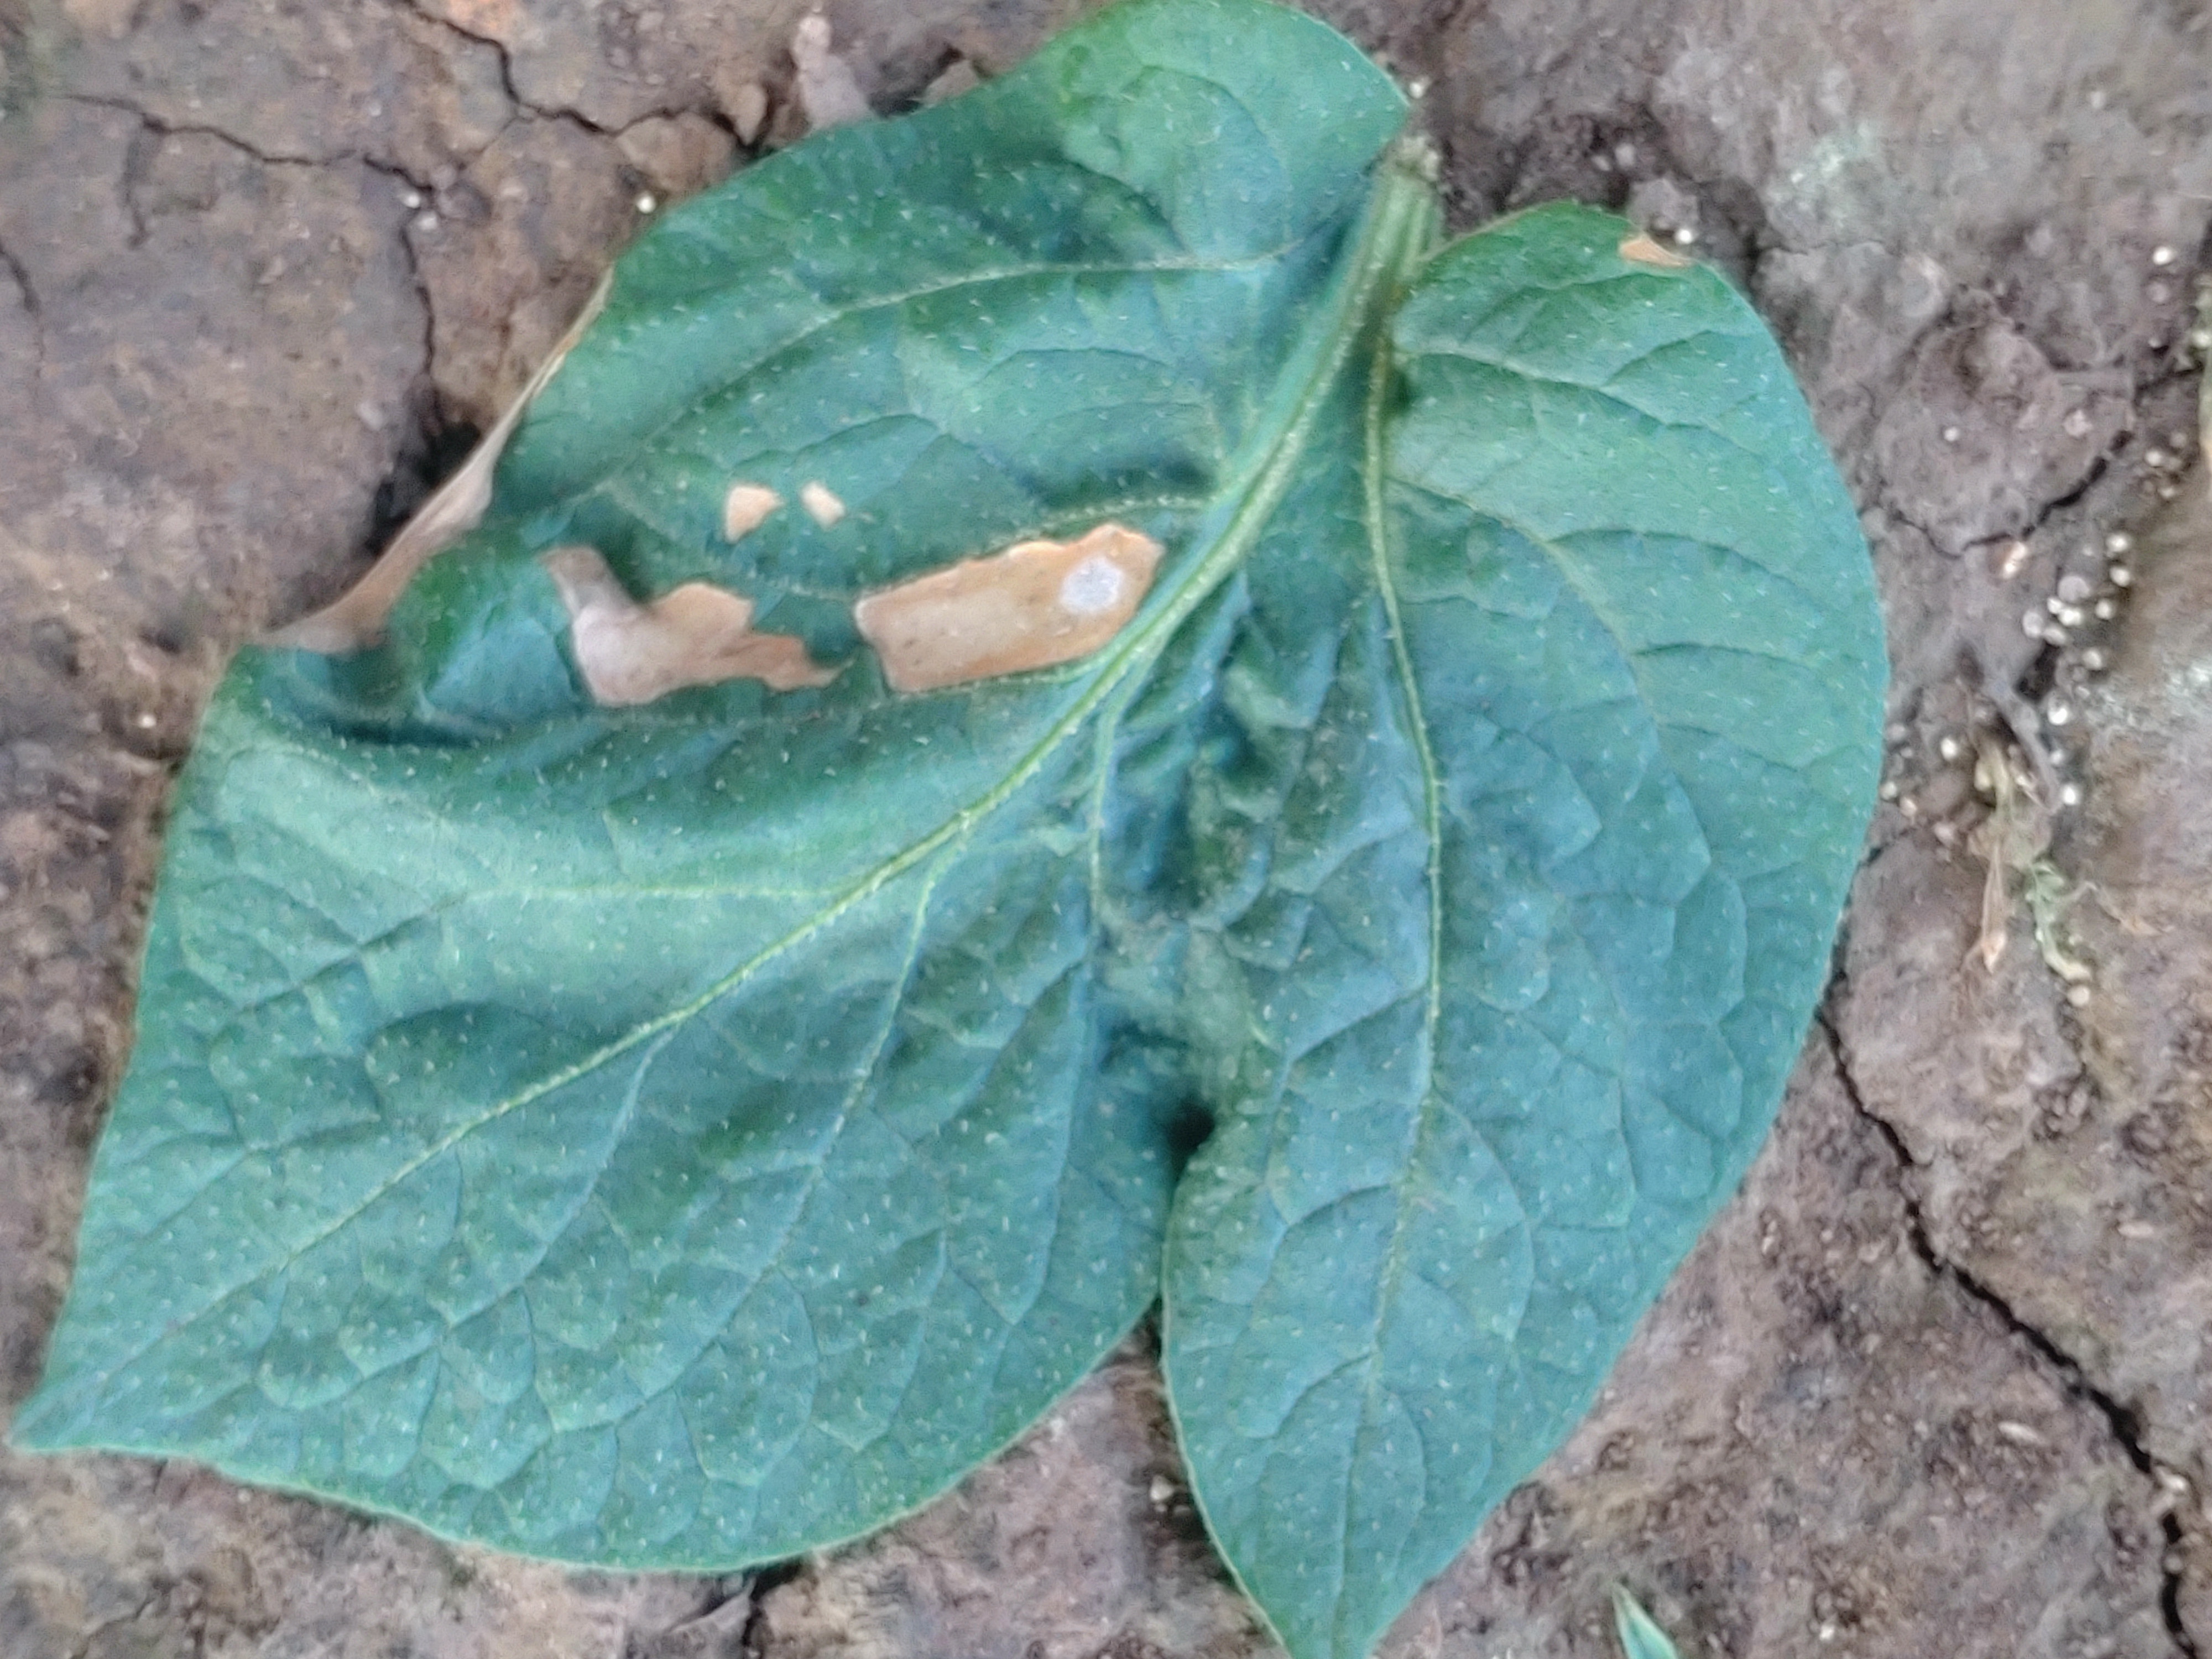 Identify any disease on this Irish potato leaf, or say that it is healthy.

early blight
